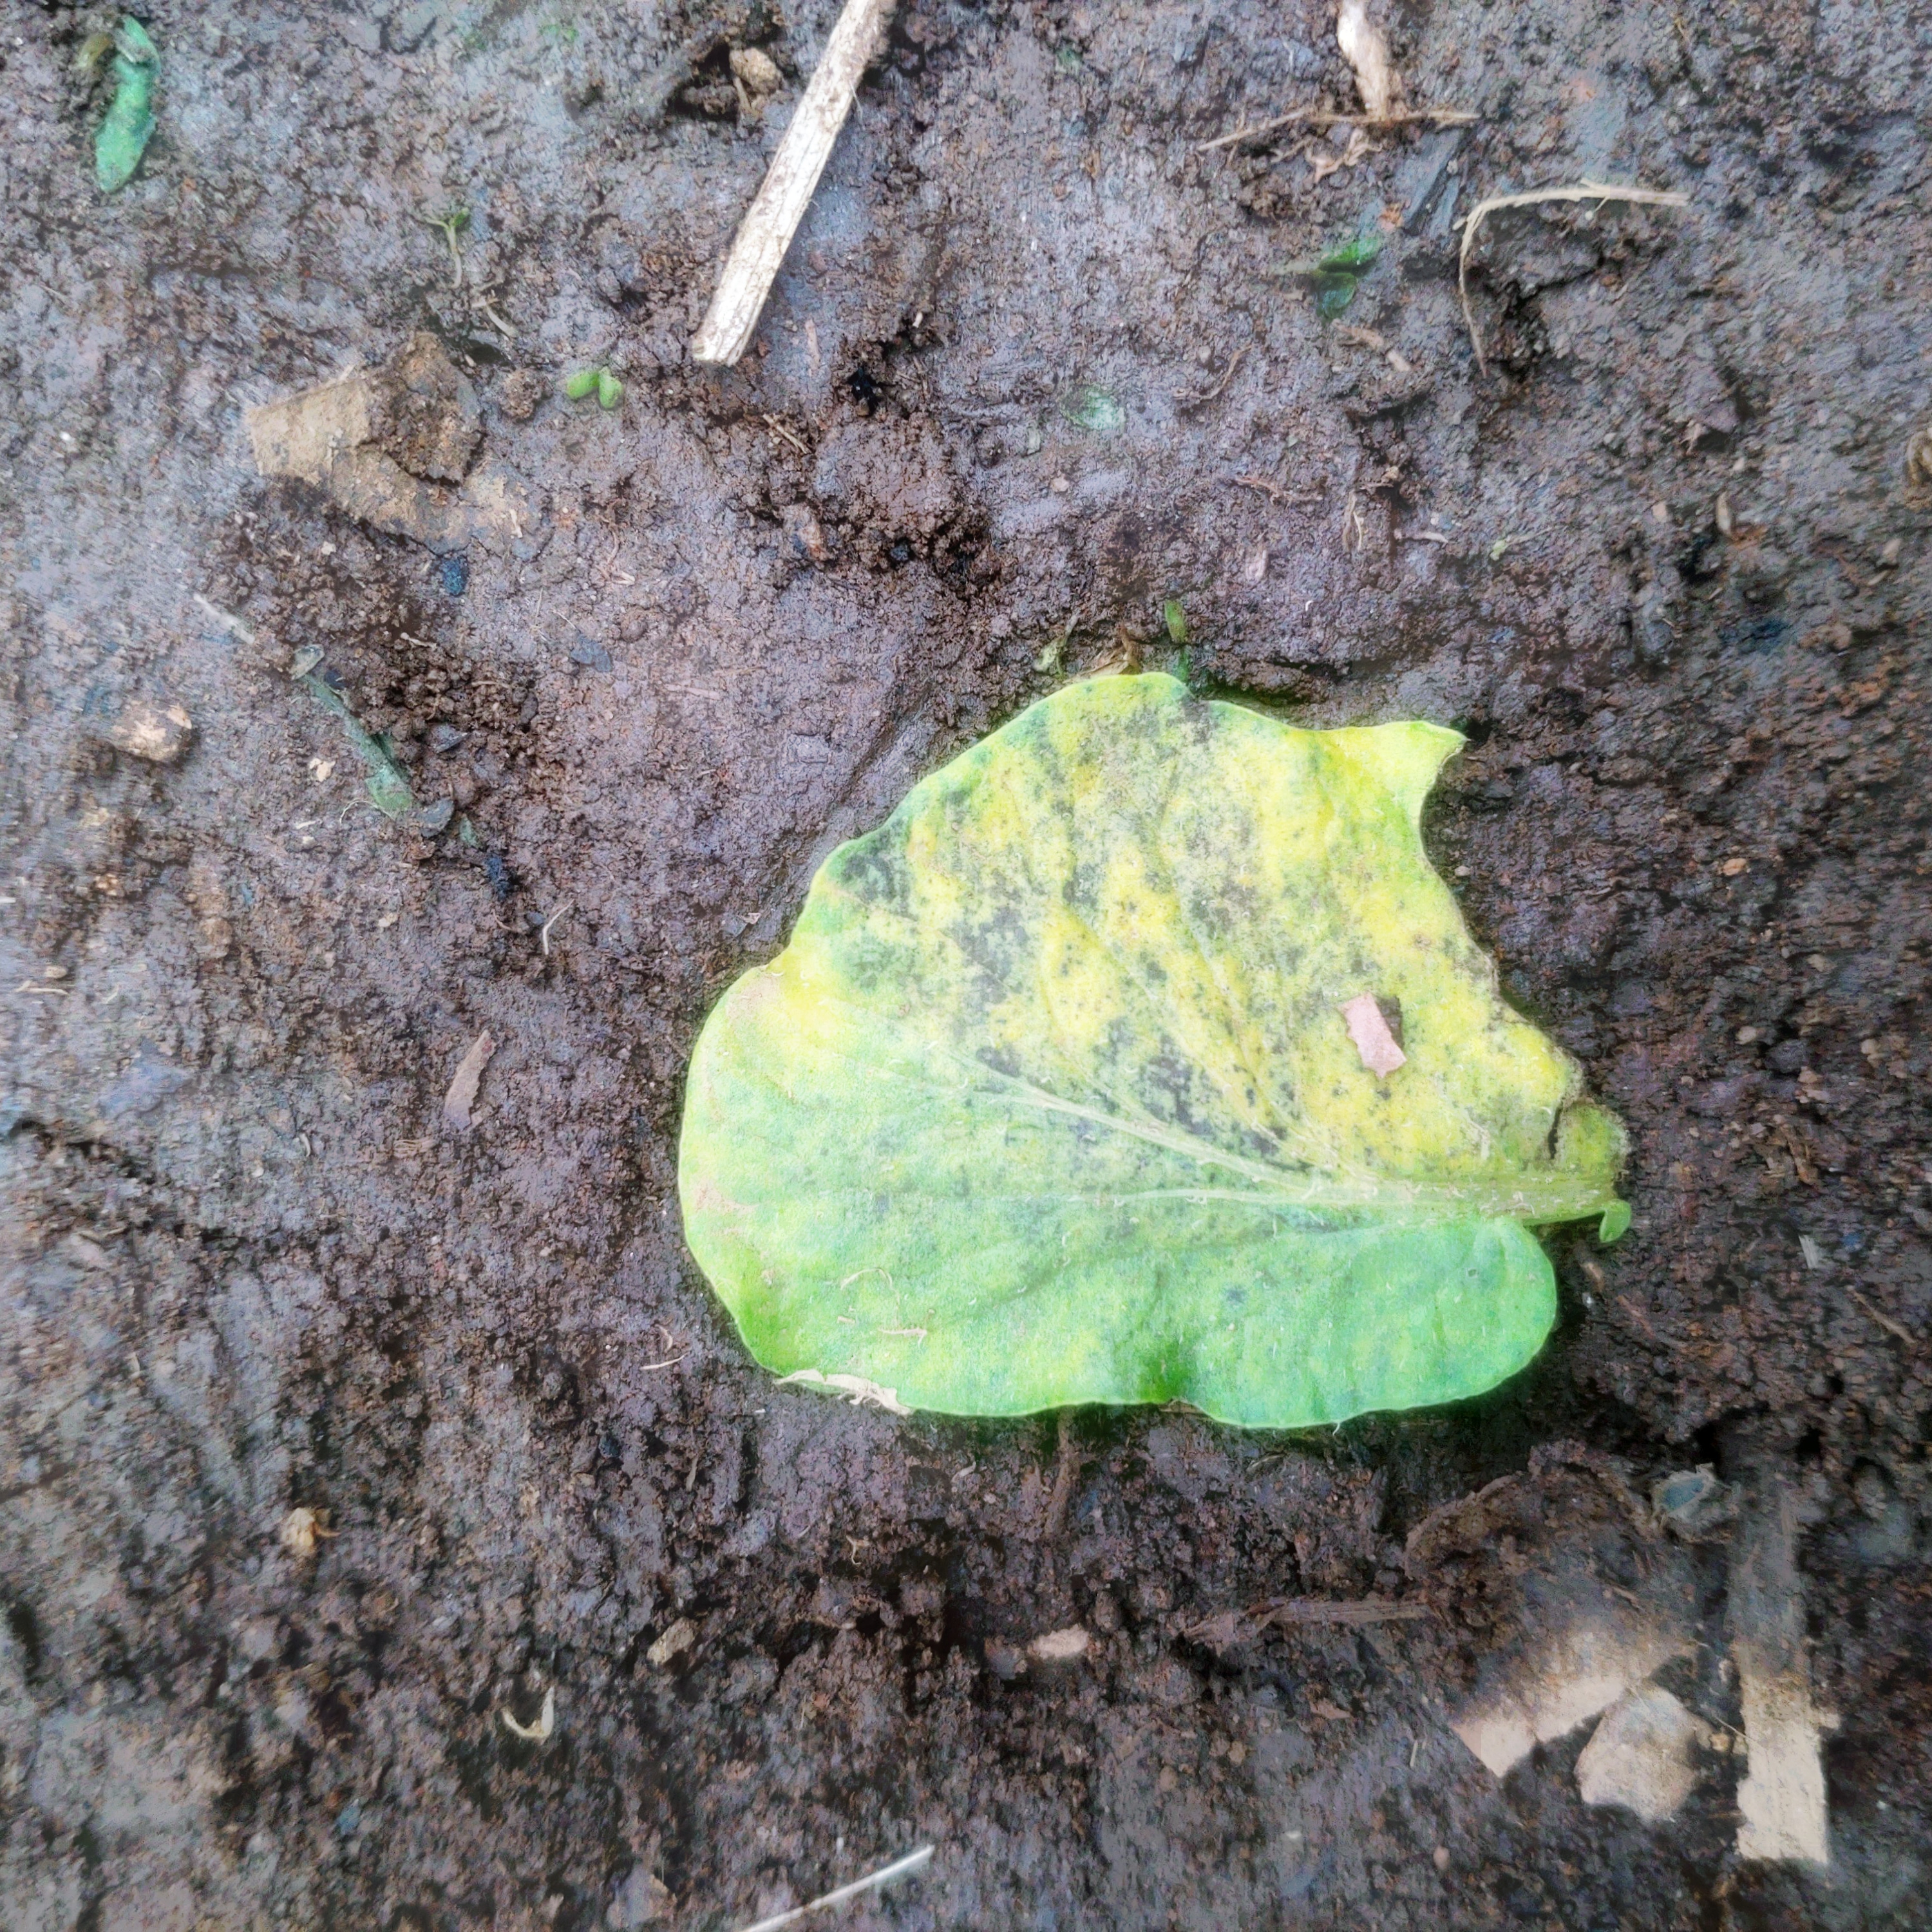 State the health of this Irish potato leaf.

late blight
